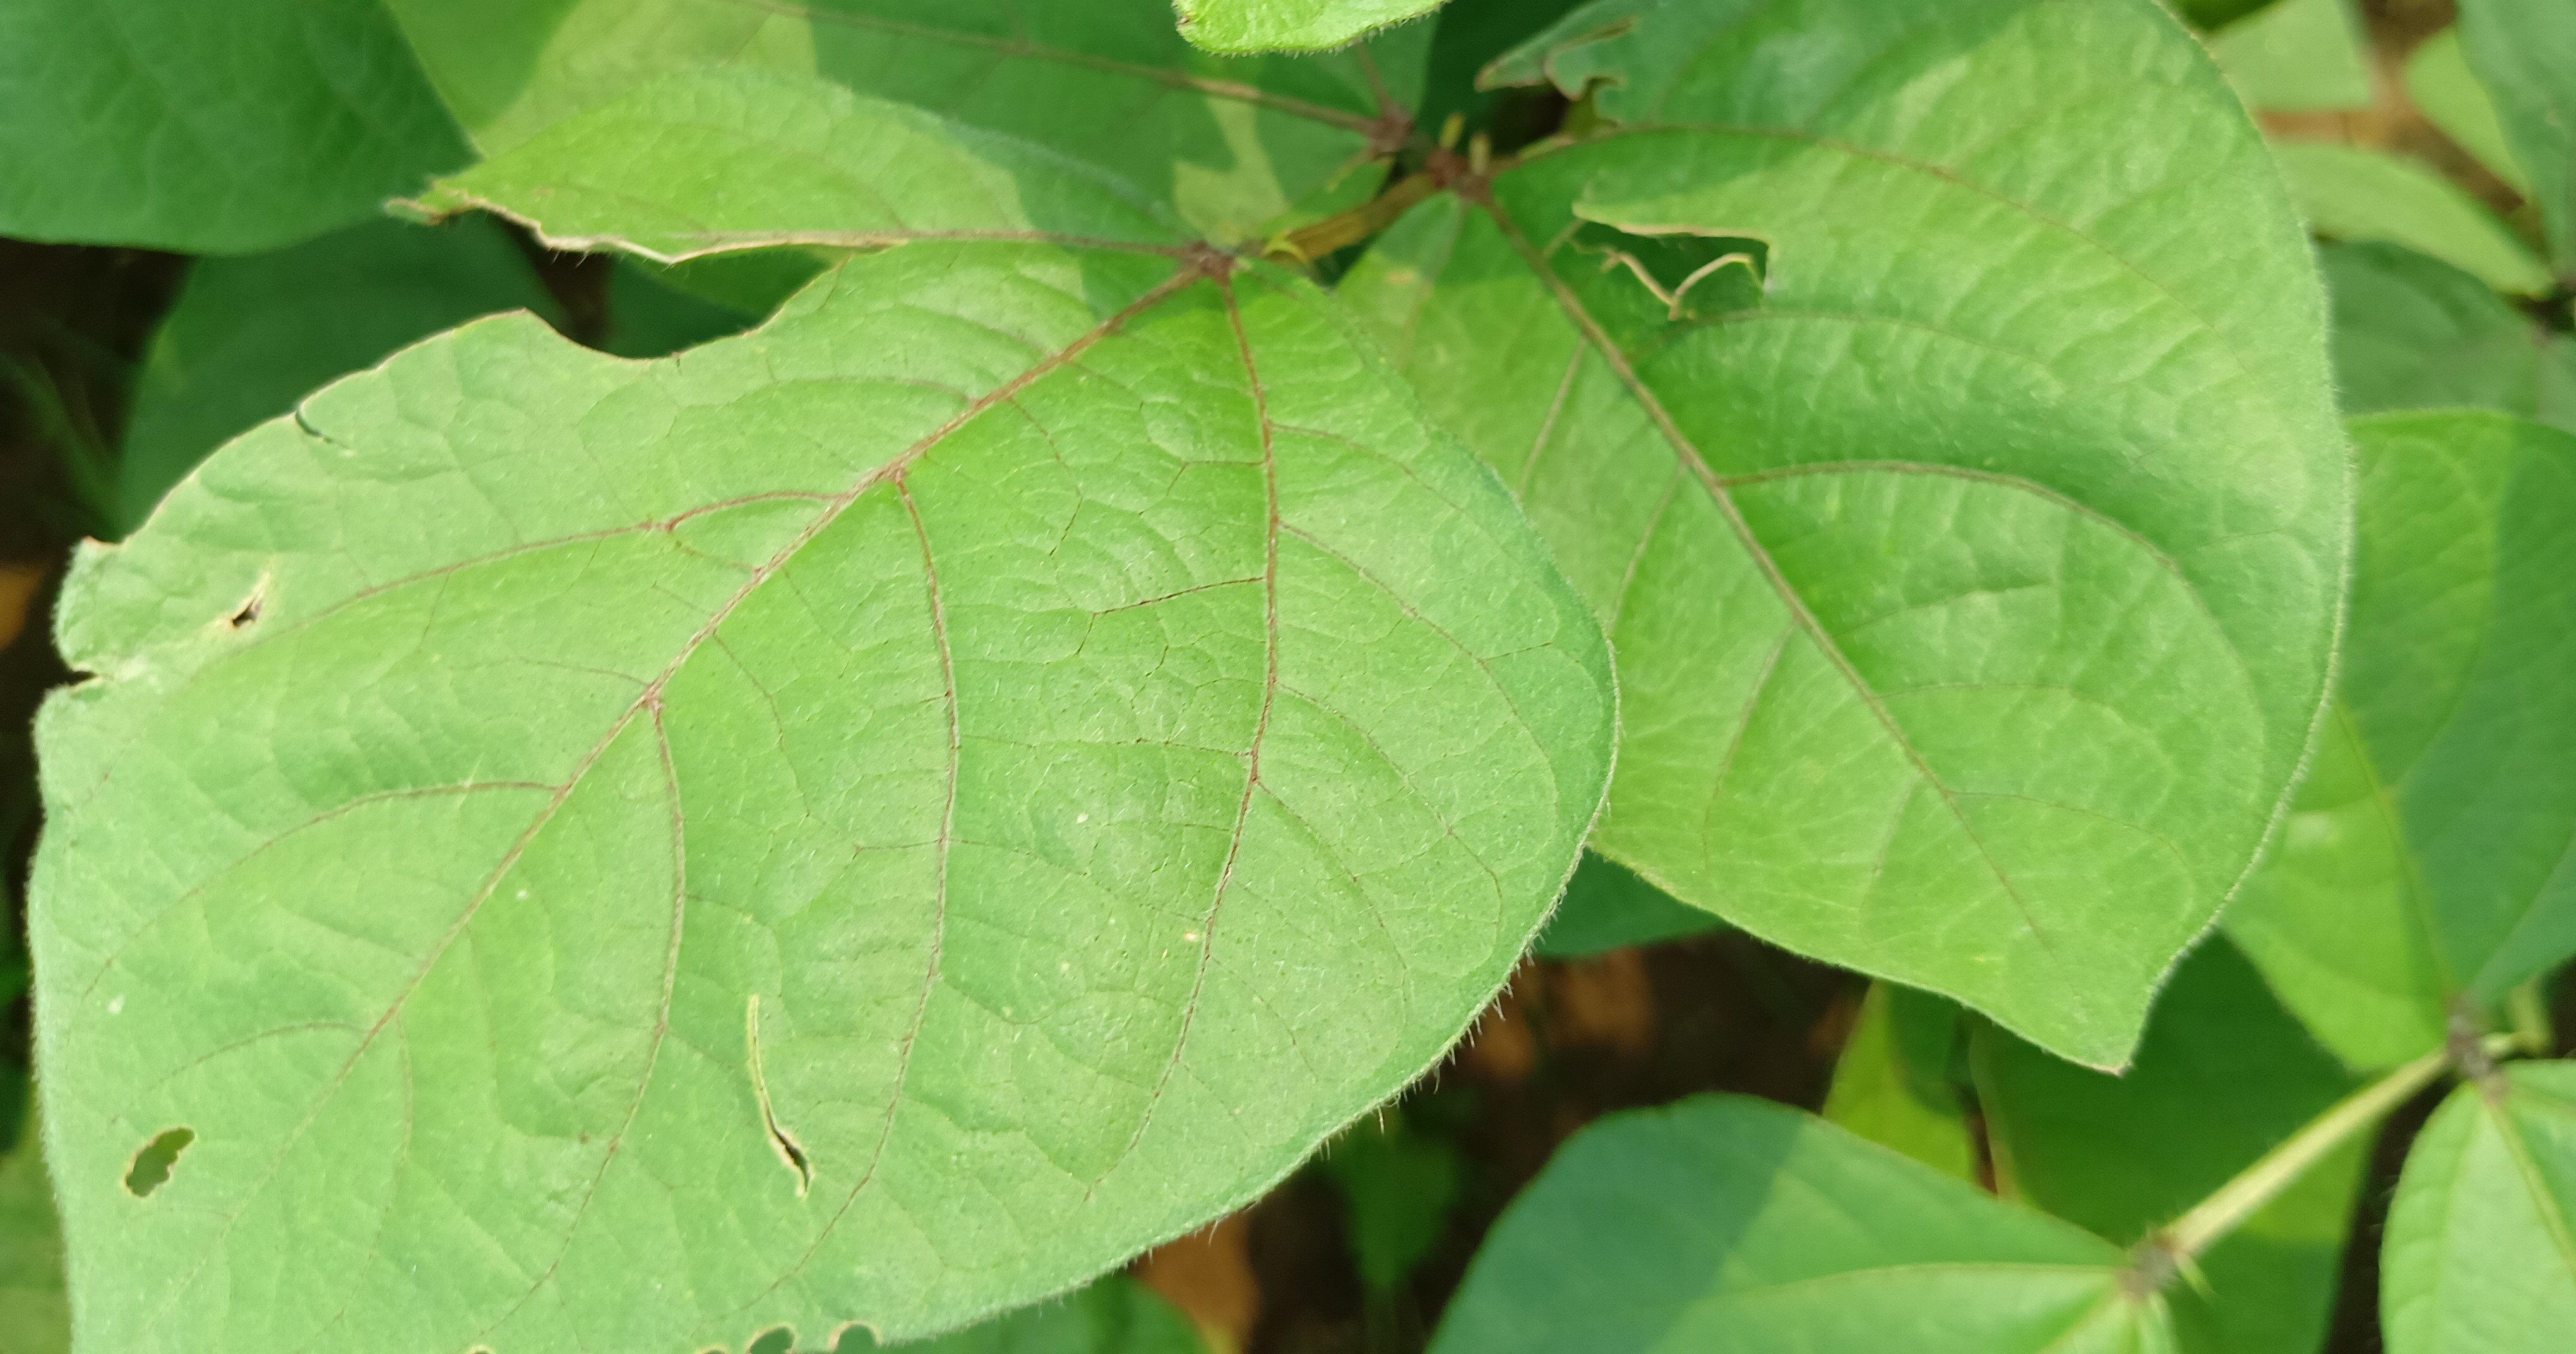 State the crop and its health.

mungbean, healthy
